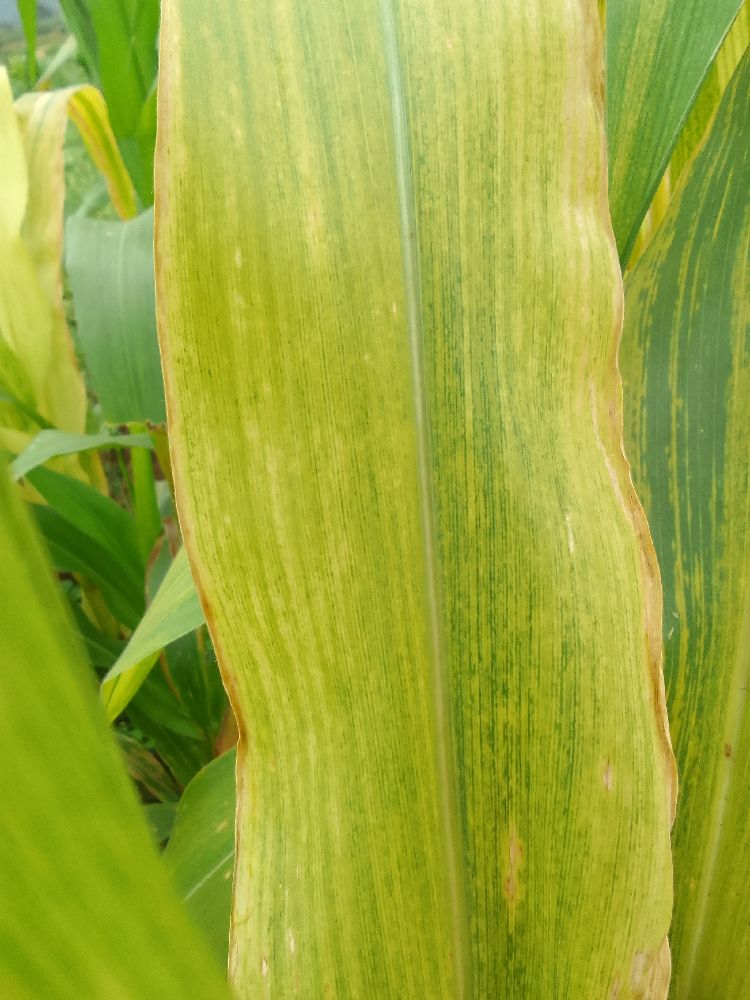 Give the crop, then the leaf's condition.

maize, maize lethal necrosis
